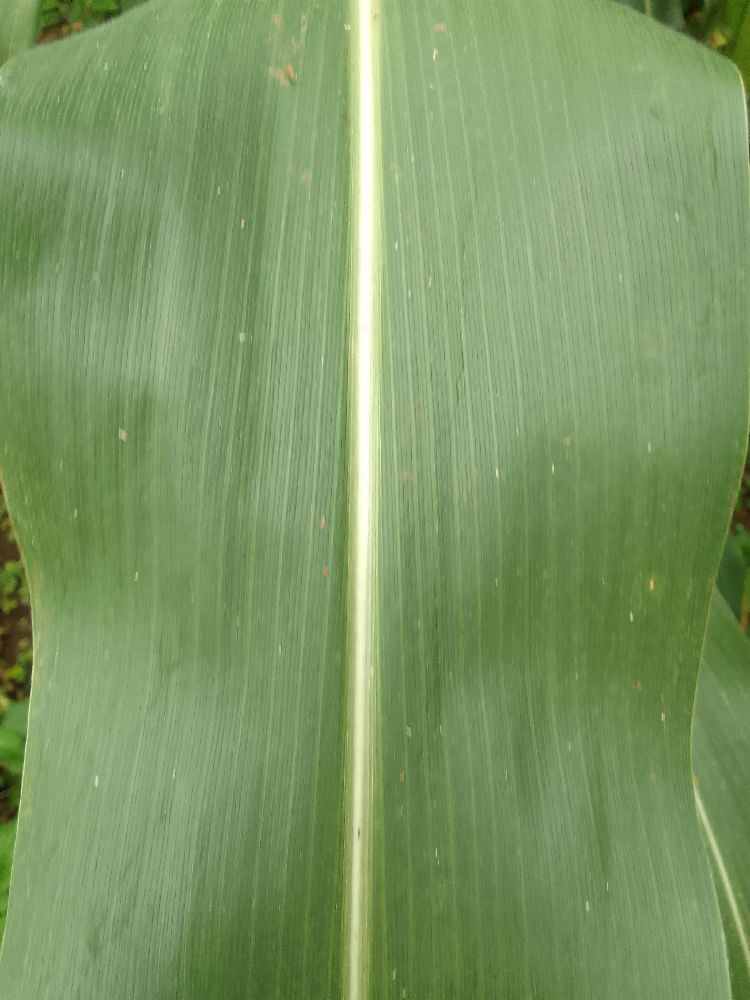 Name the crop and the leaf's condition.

maize, healthy
